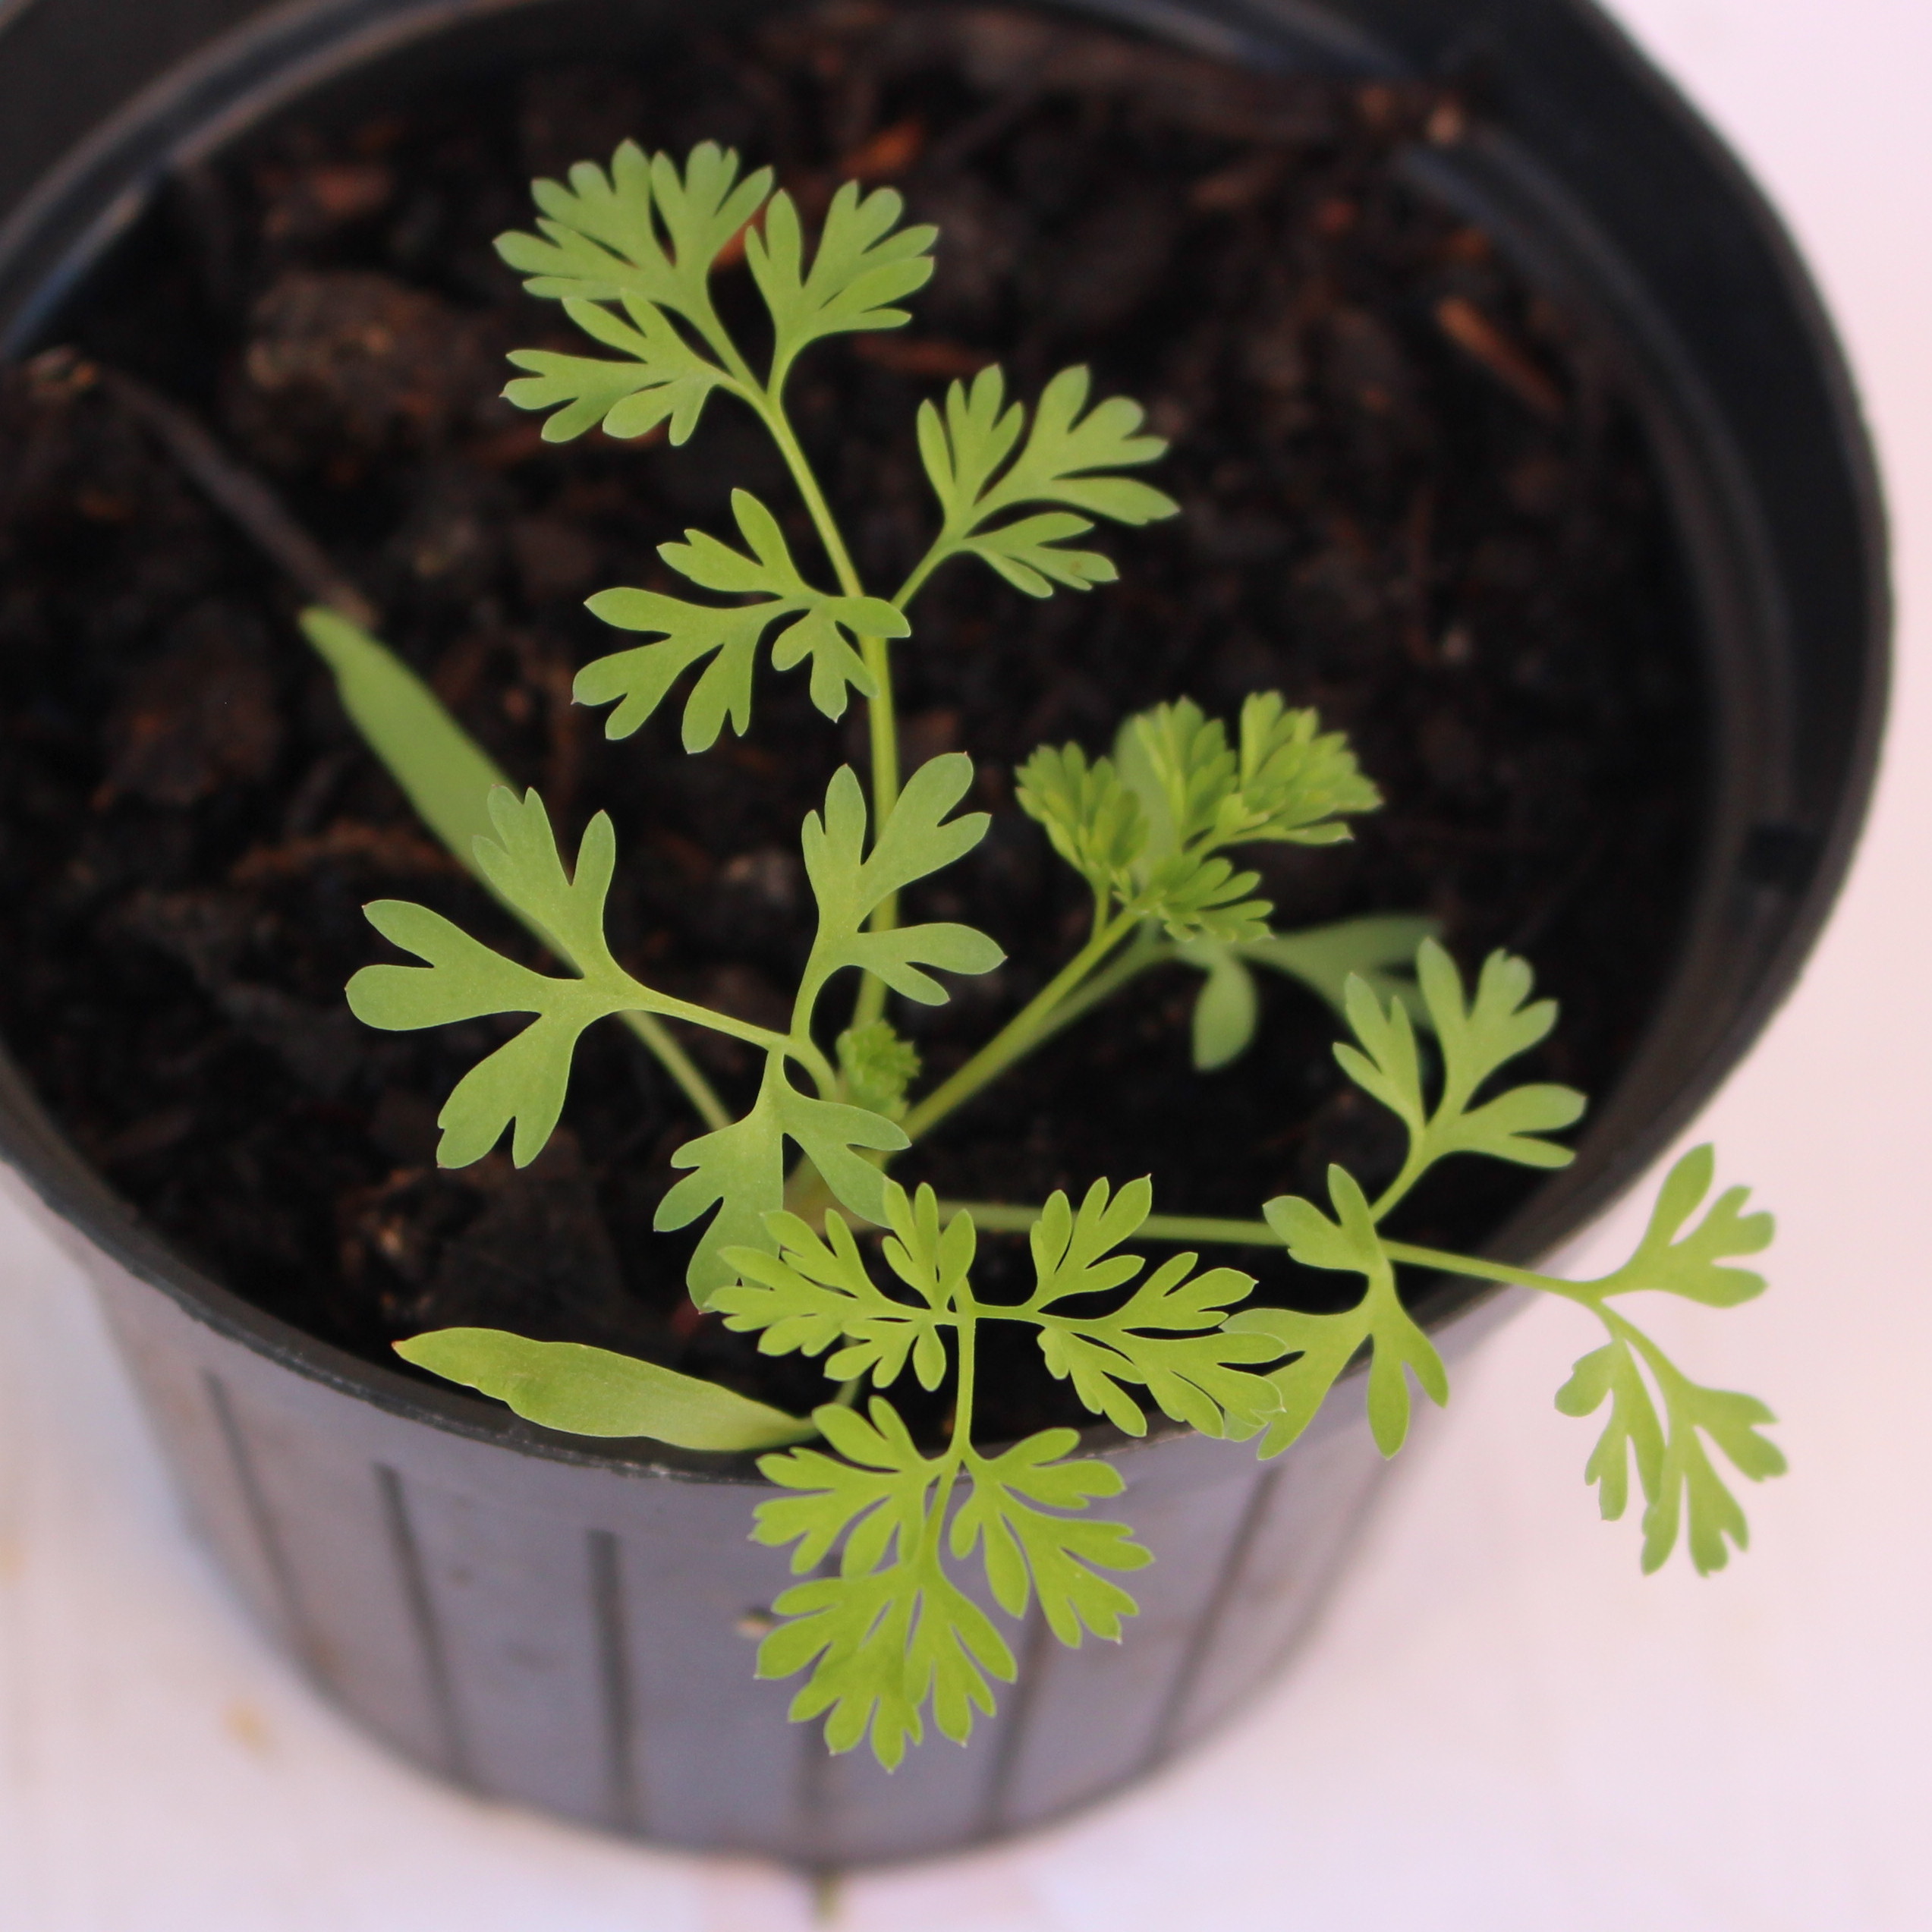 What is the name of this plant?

Fumaria officinalis
